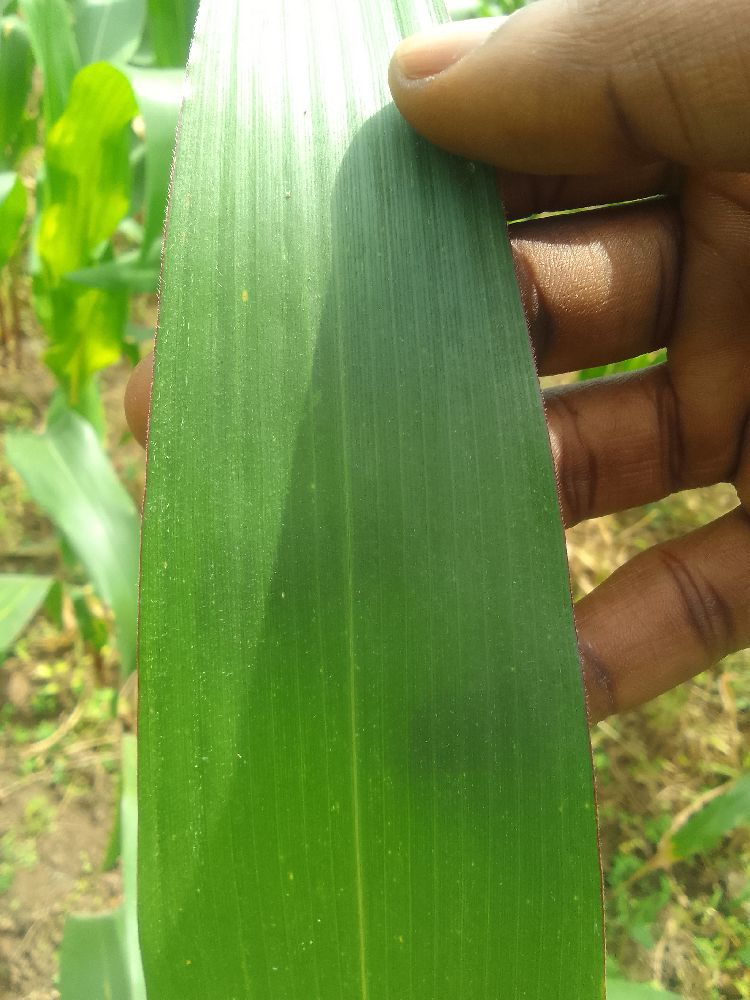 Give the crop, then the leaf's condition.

maize, healthy
